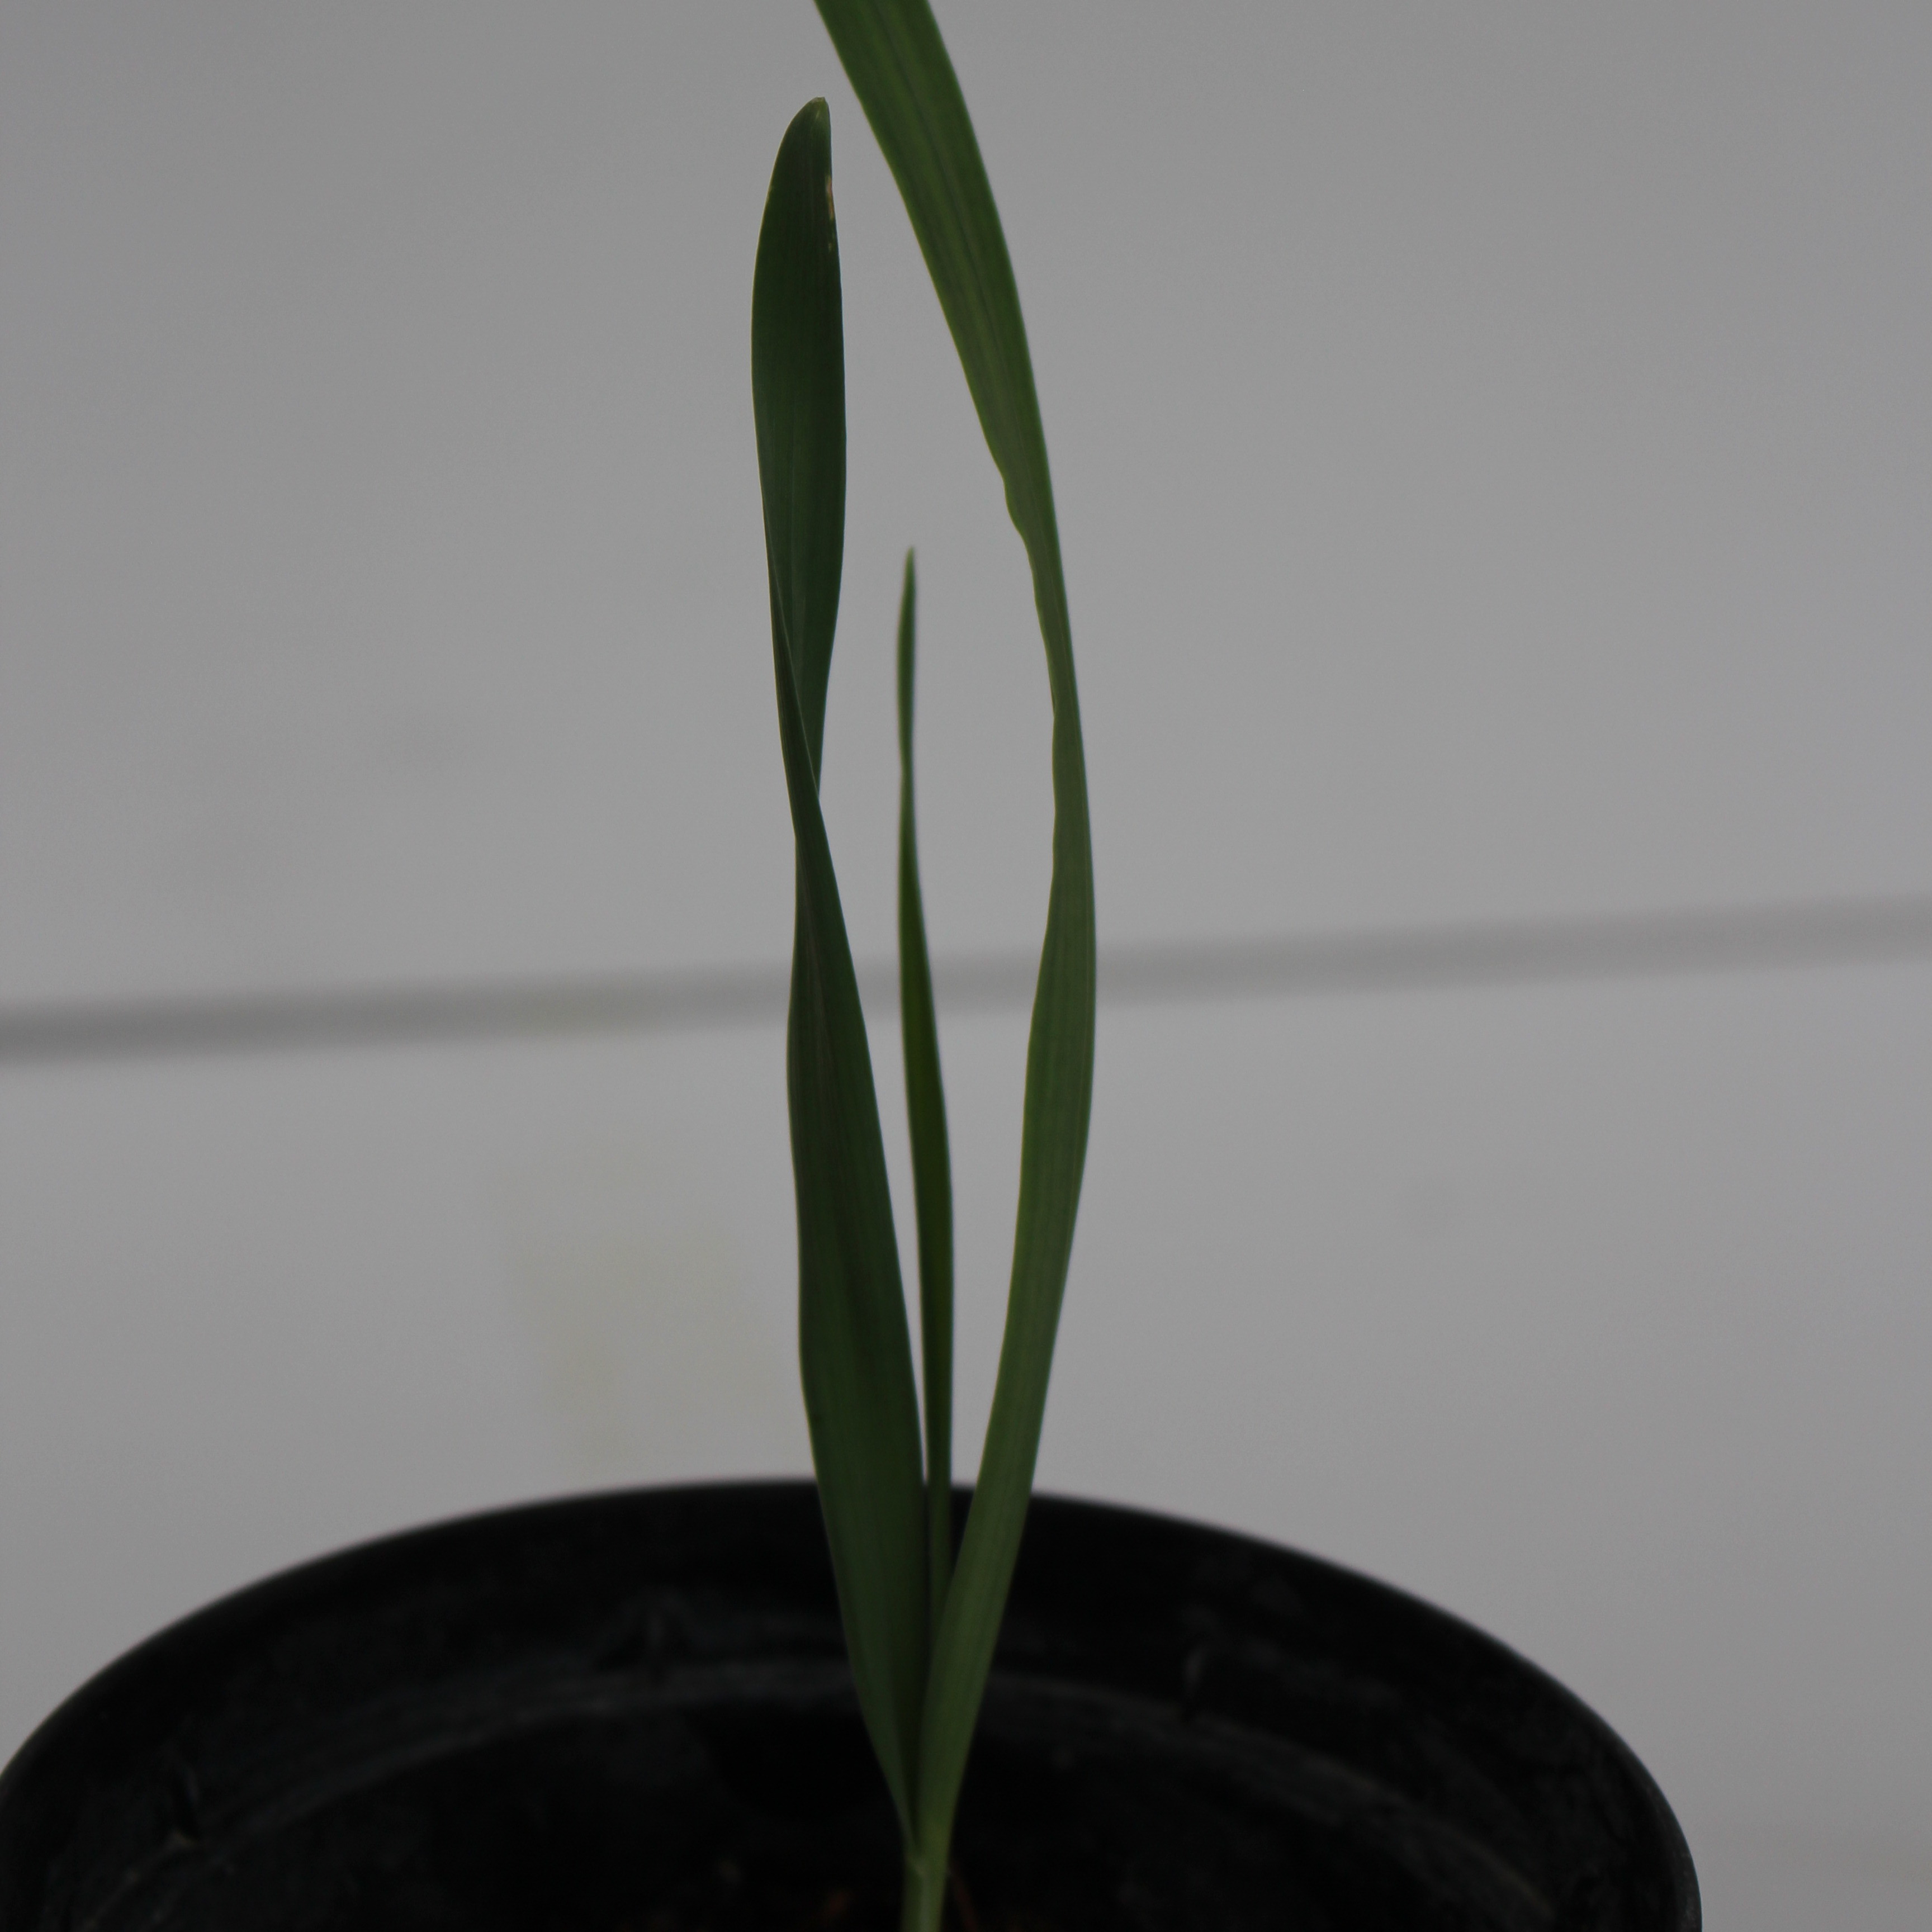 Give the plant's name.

Avena sterilis
